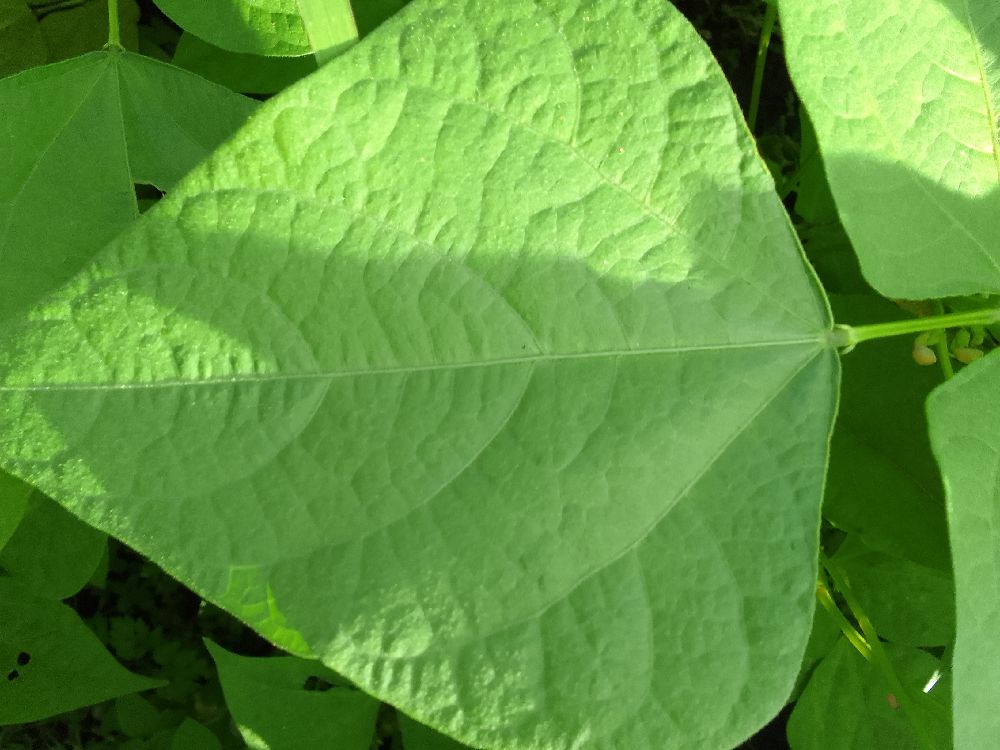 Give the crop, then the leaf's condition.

common bean, healthy
